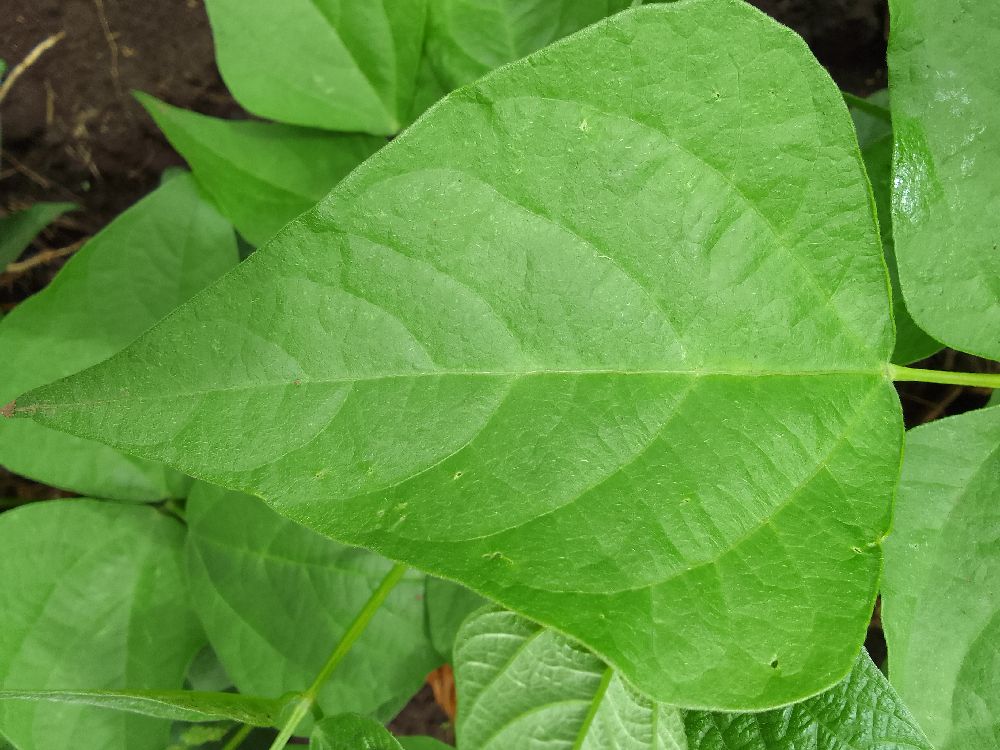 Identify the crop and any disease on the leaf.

common bean, healthy
